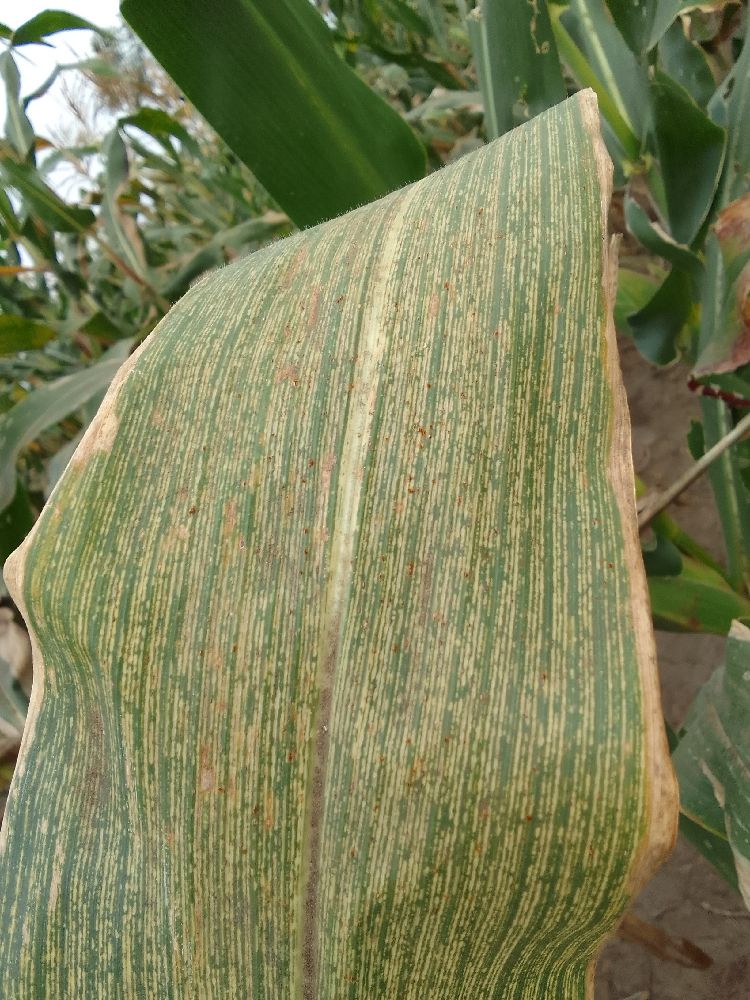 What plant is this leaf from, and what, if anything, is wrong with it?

maize, maize streak virus
